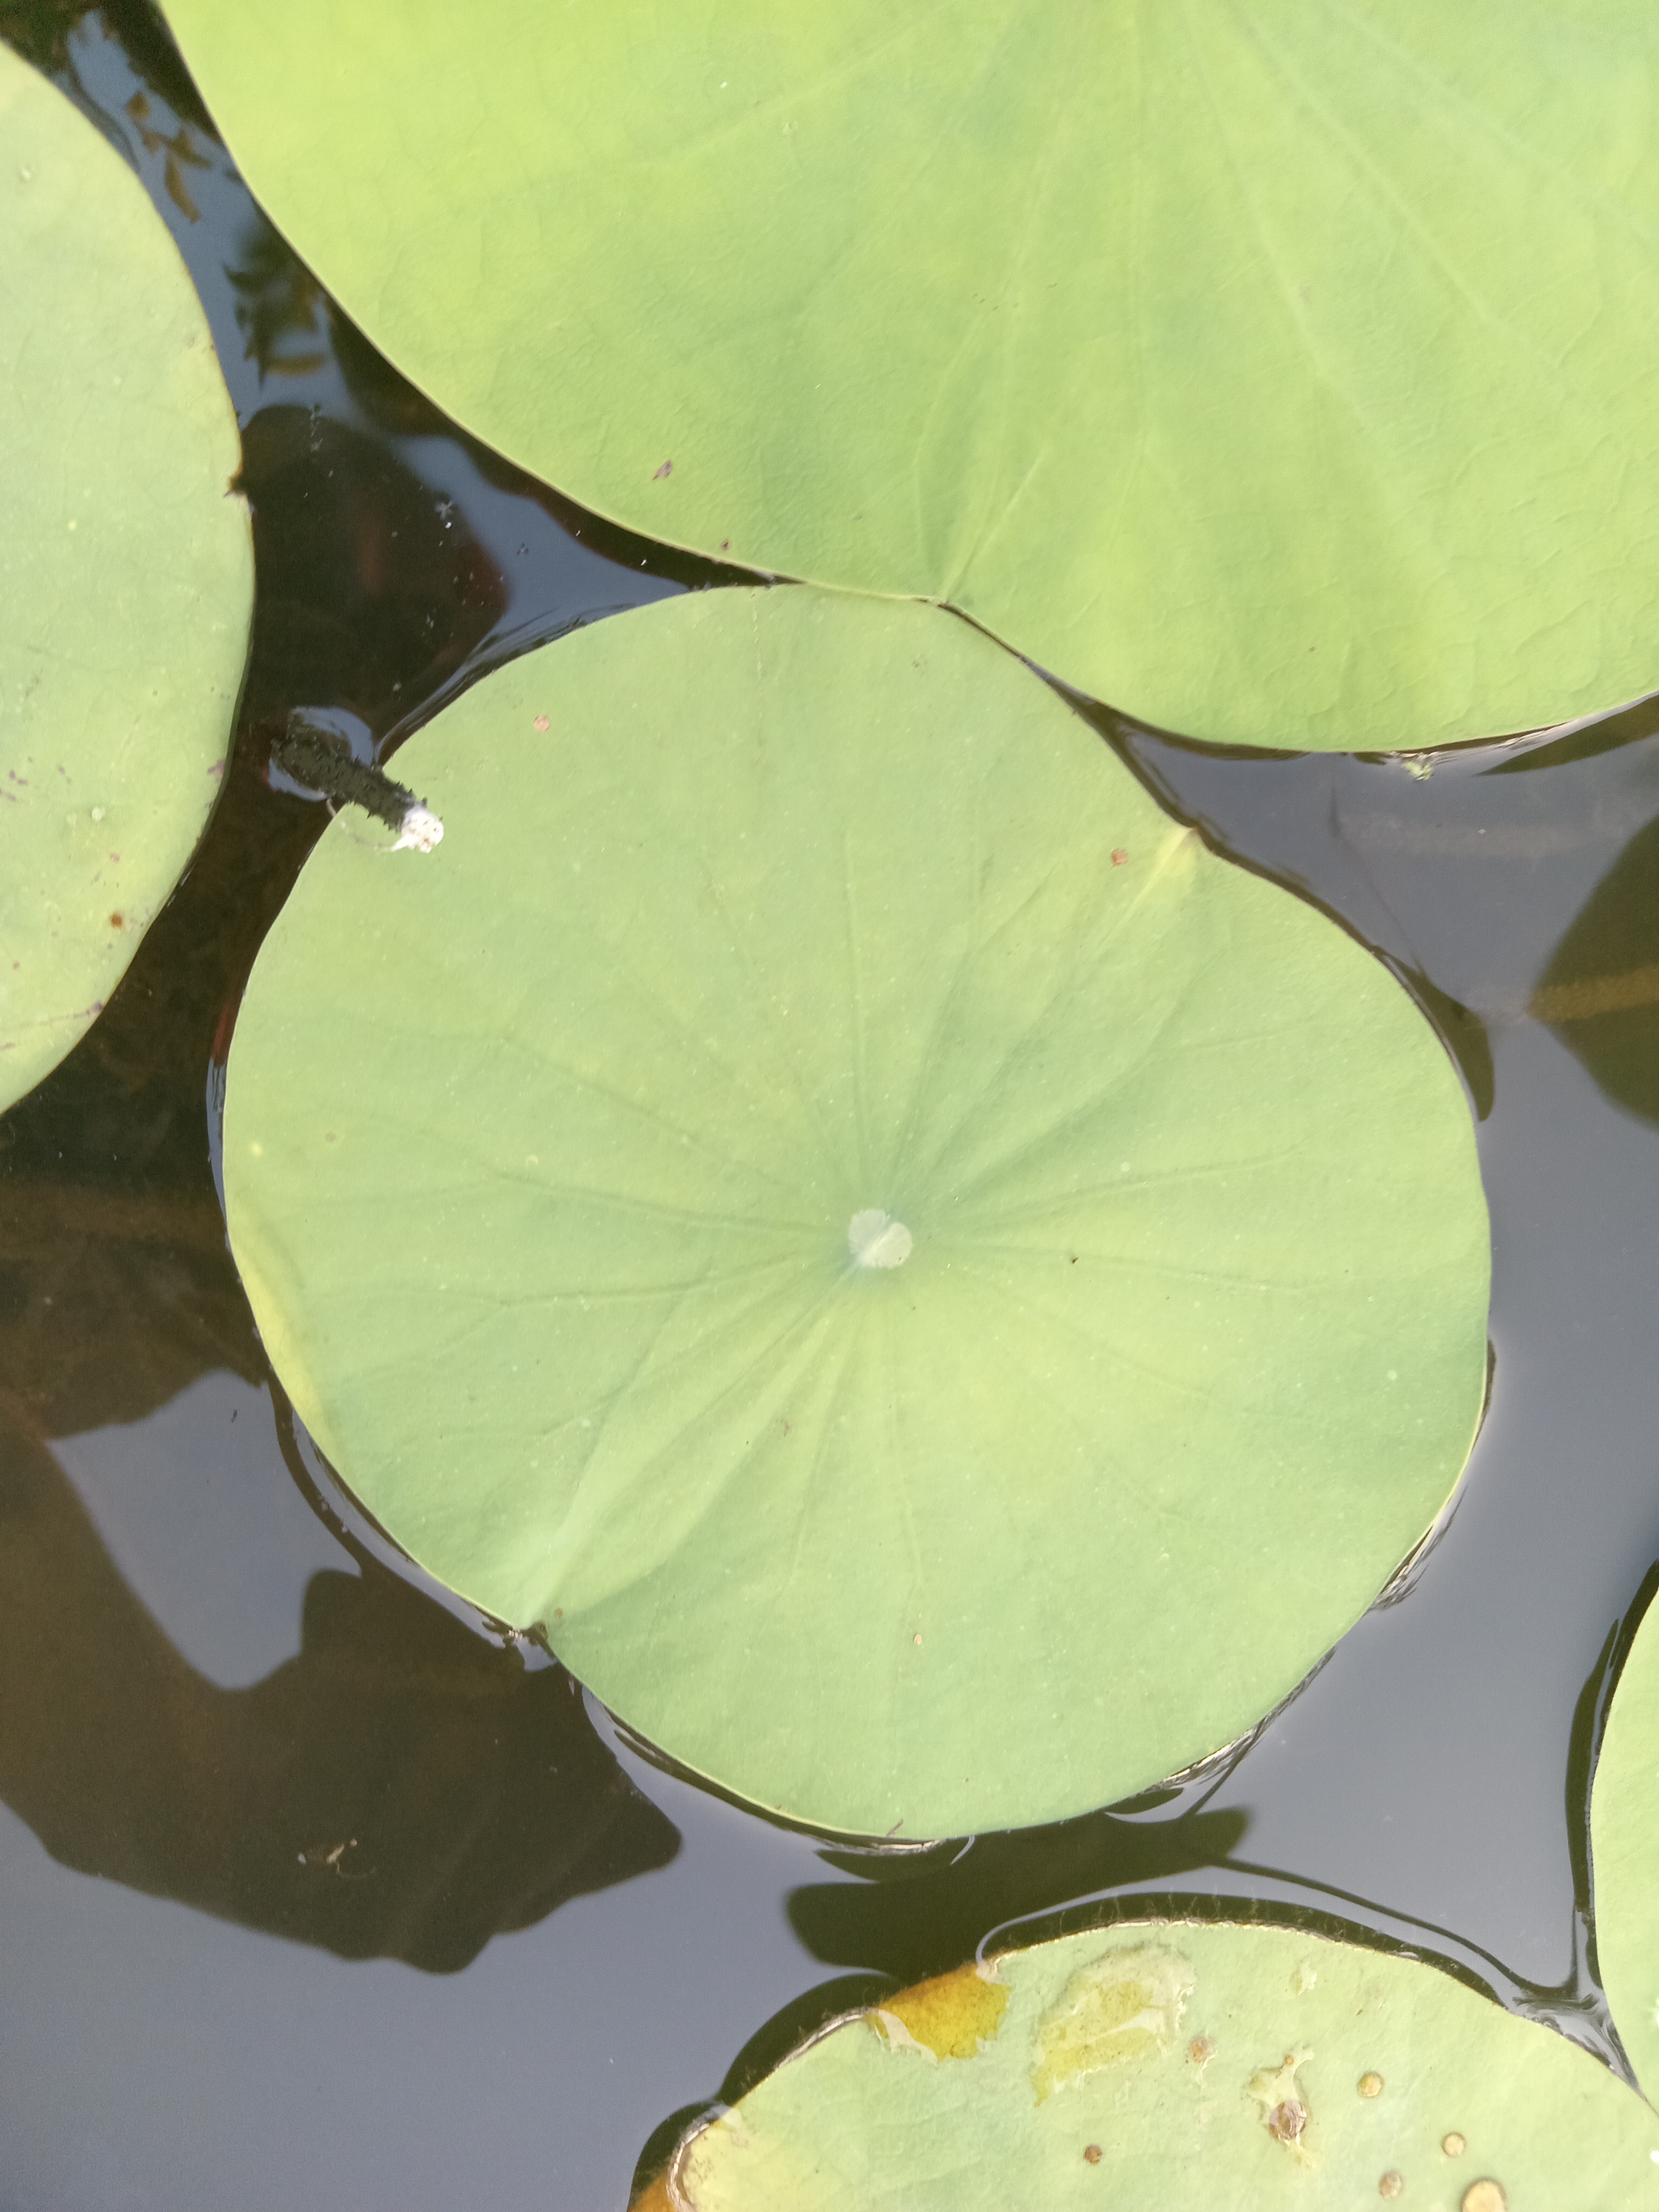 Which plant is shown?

lotus
